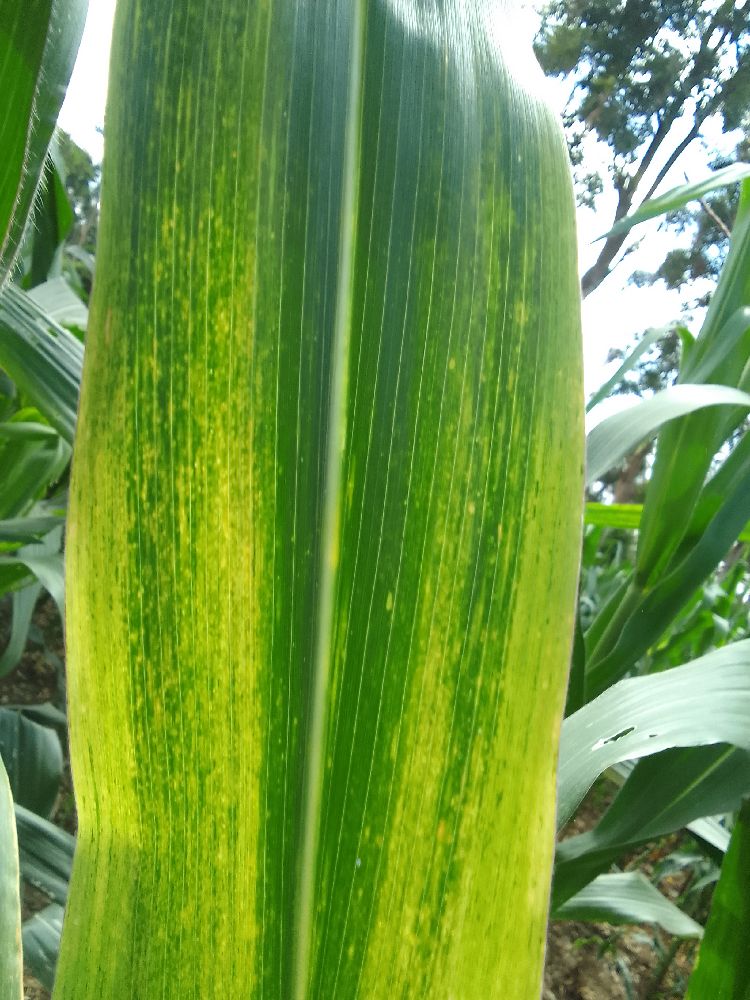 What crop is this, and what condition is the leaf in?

maize, maize lethal necrosis
